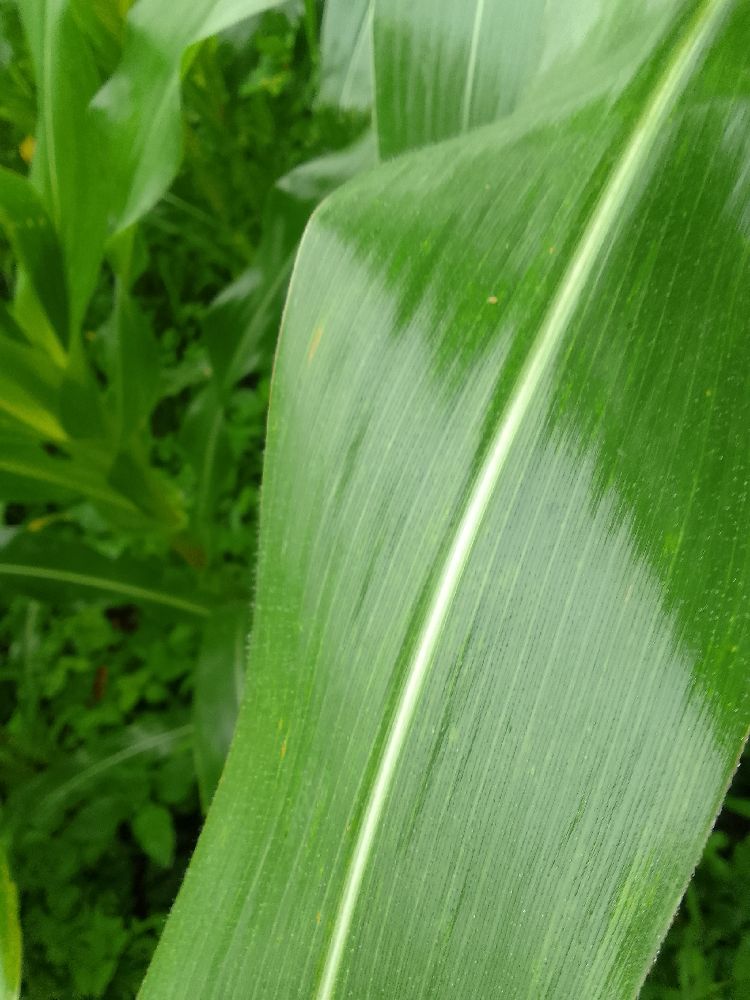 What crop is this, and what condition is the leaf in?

maize, healthy
